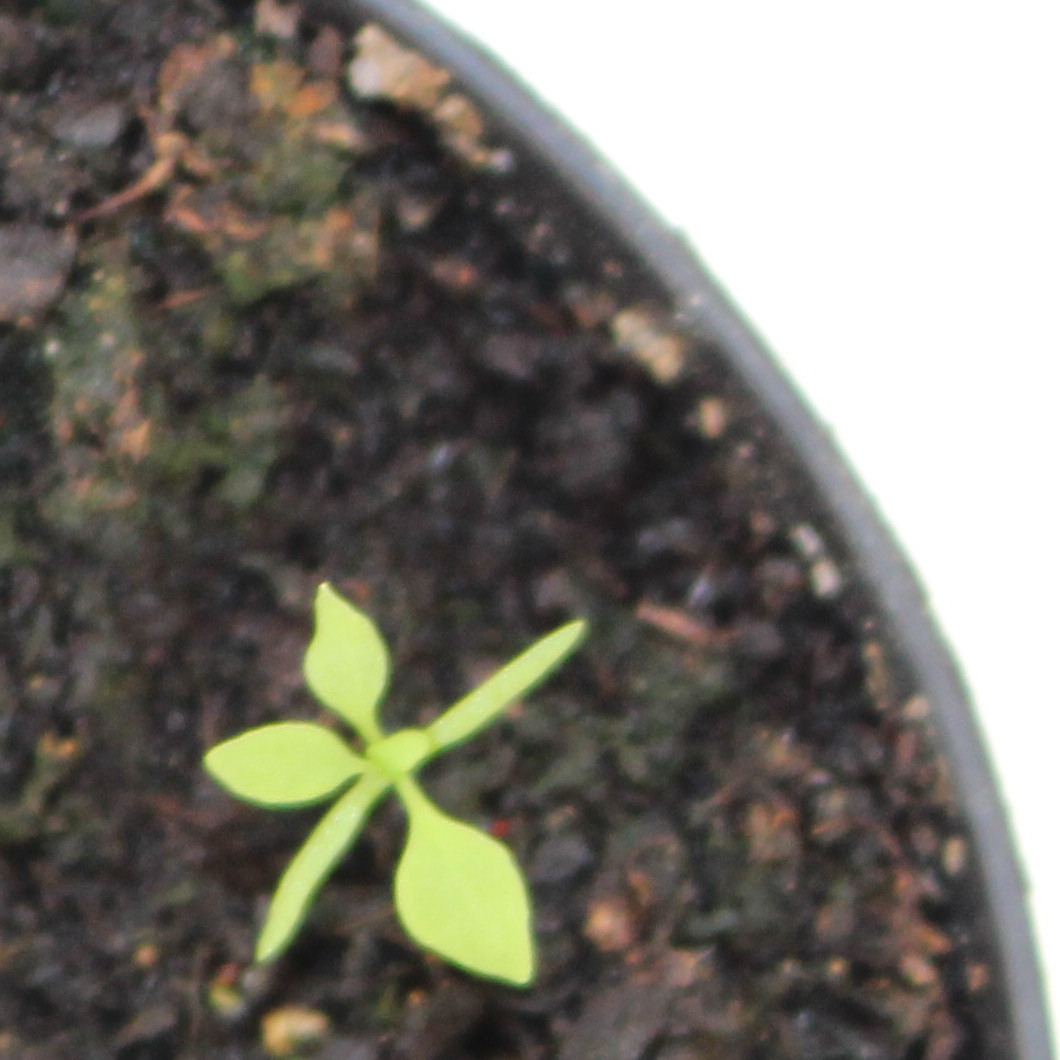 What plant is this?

Papaver rhoeas
